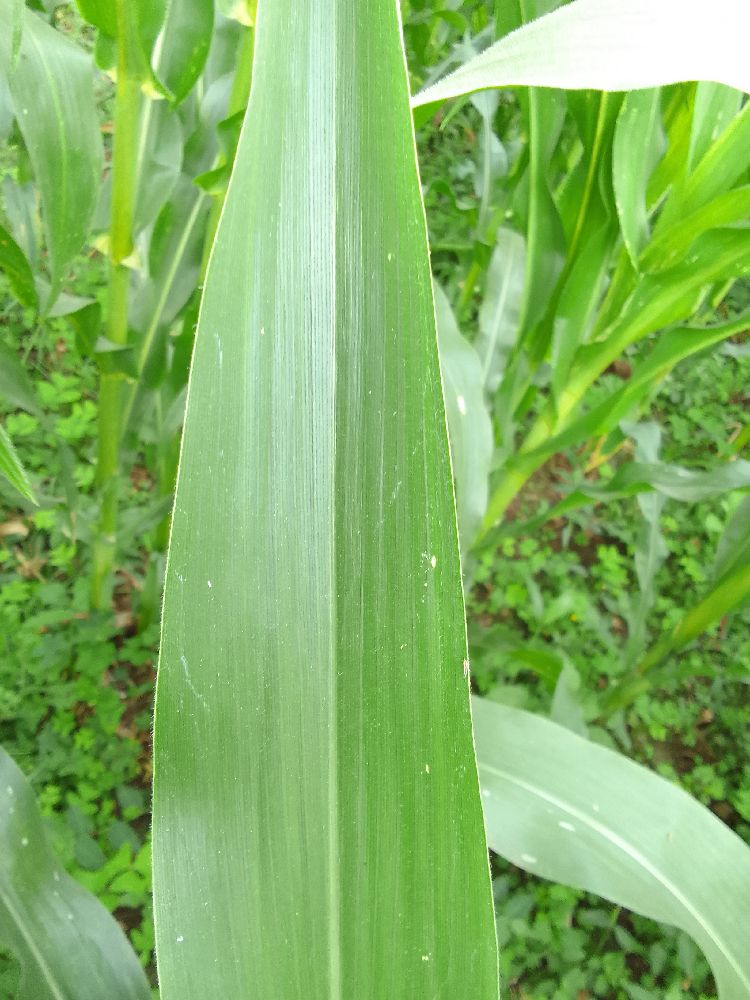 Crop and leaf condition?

maize, healthy
